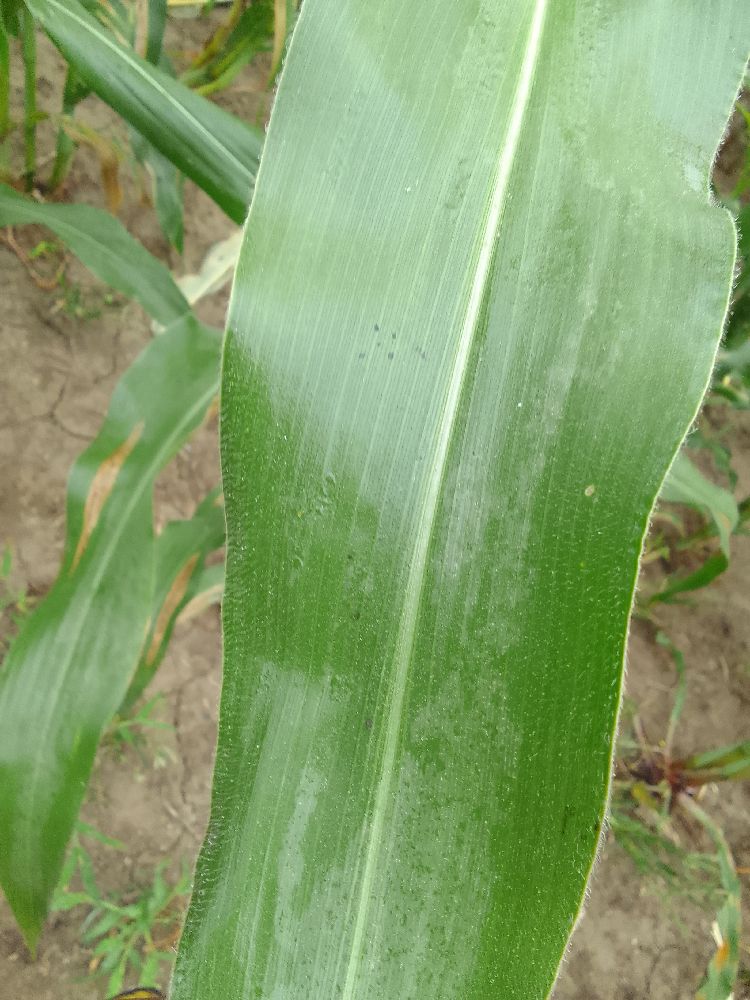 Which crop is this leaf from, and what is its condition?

maize, healthy
